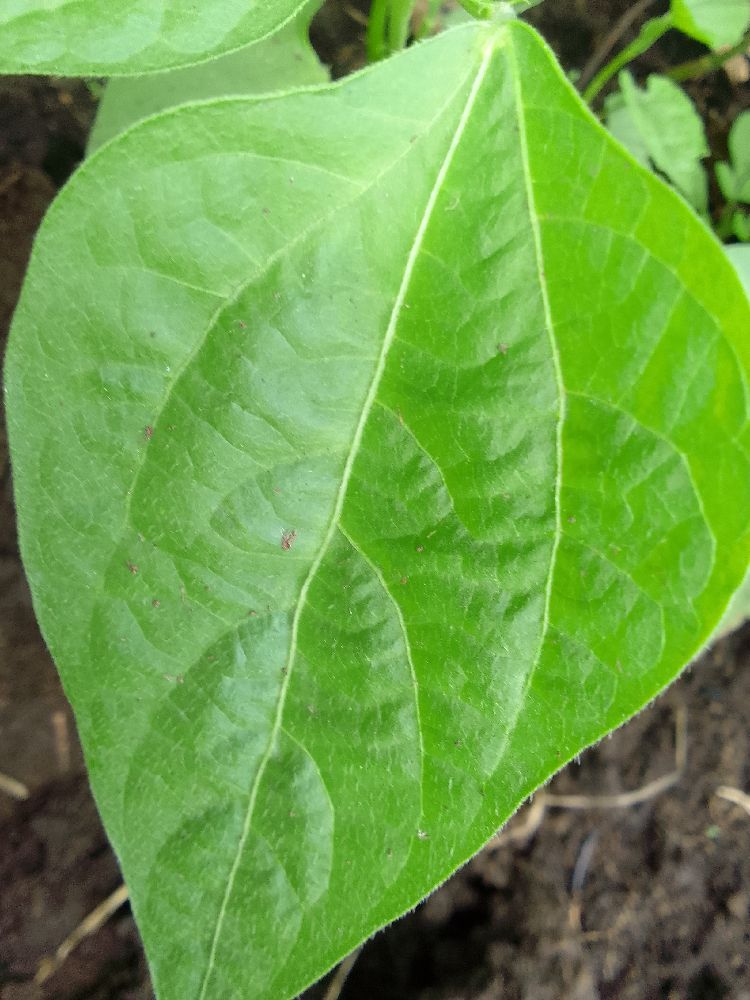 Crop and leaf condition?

common bean, healthy
